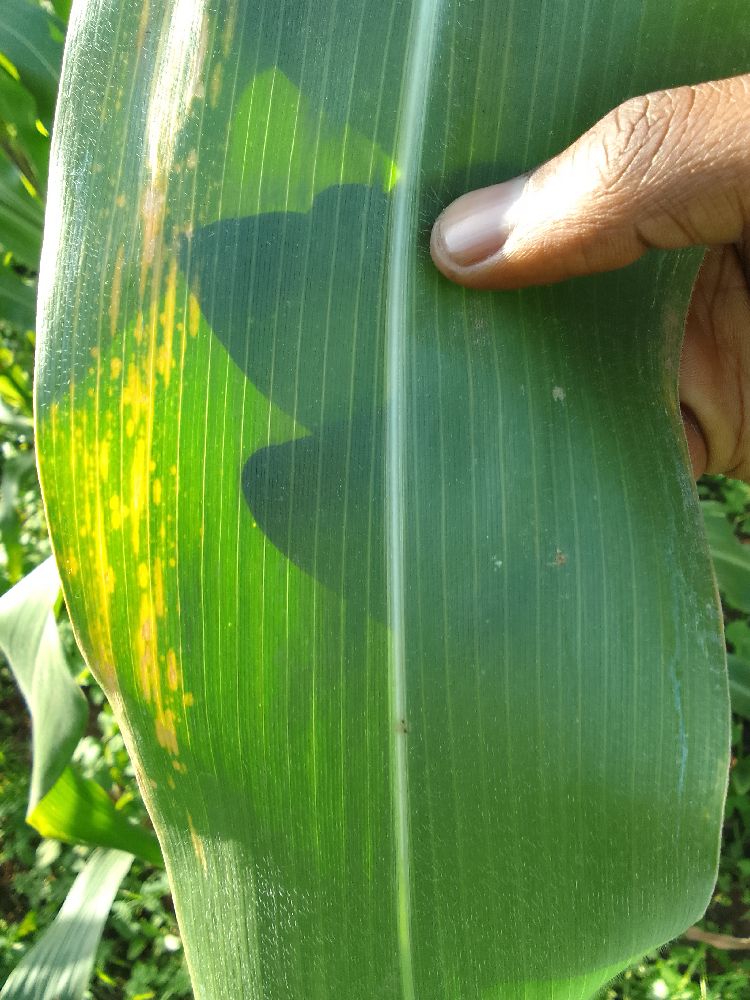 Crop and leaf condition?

maize, maize lethal necrosis
